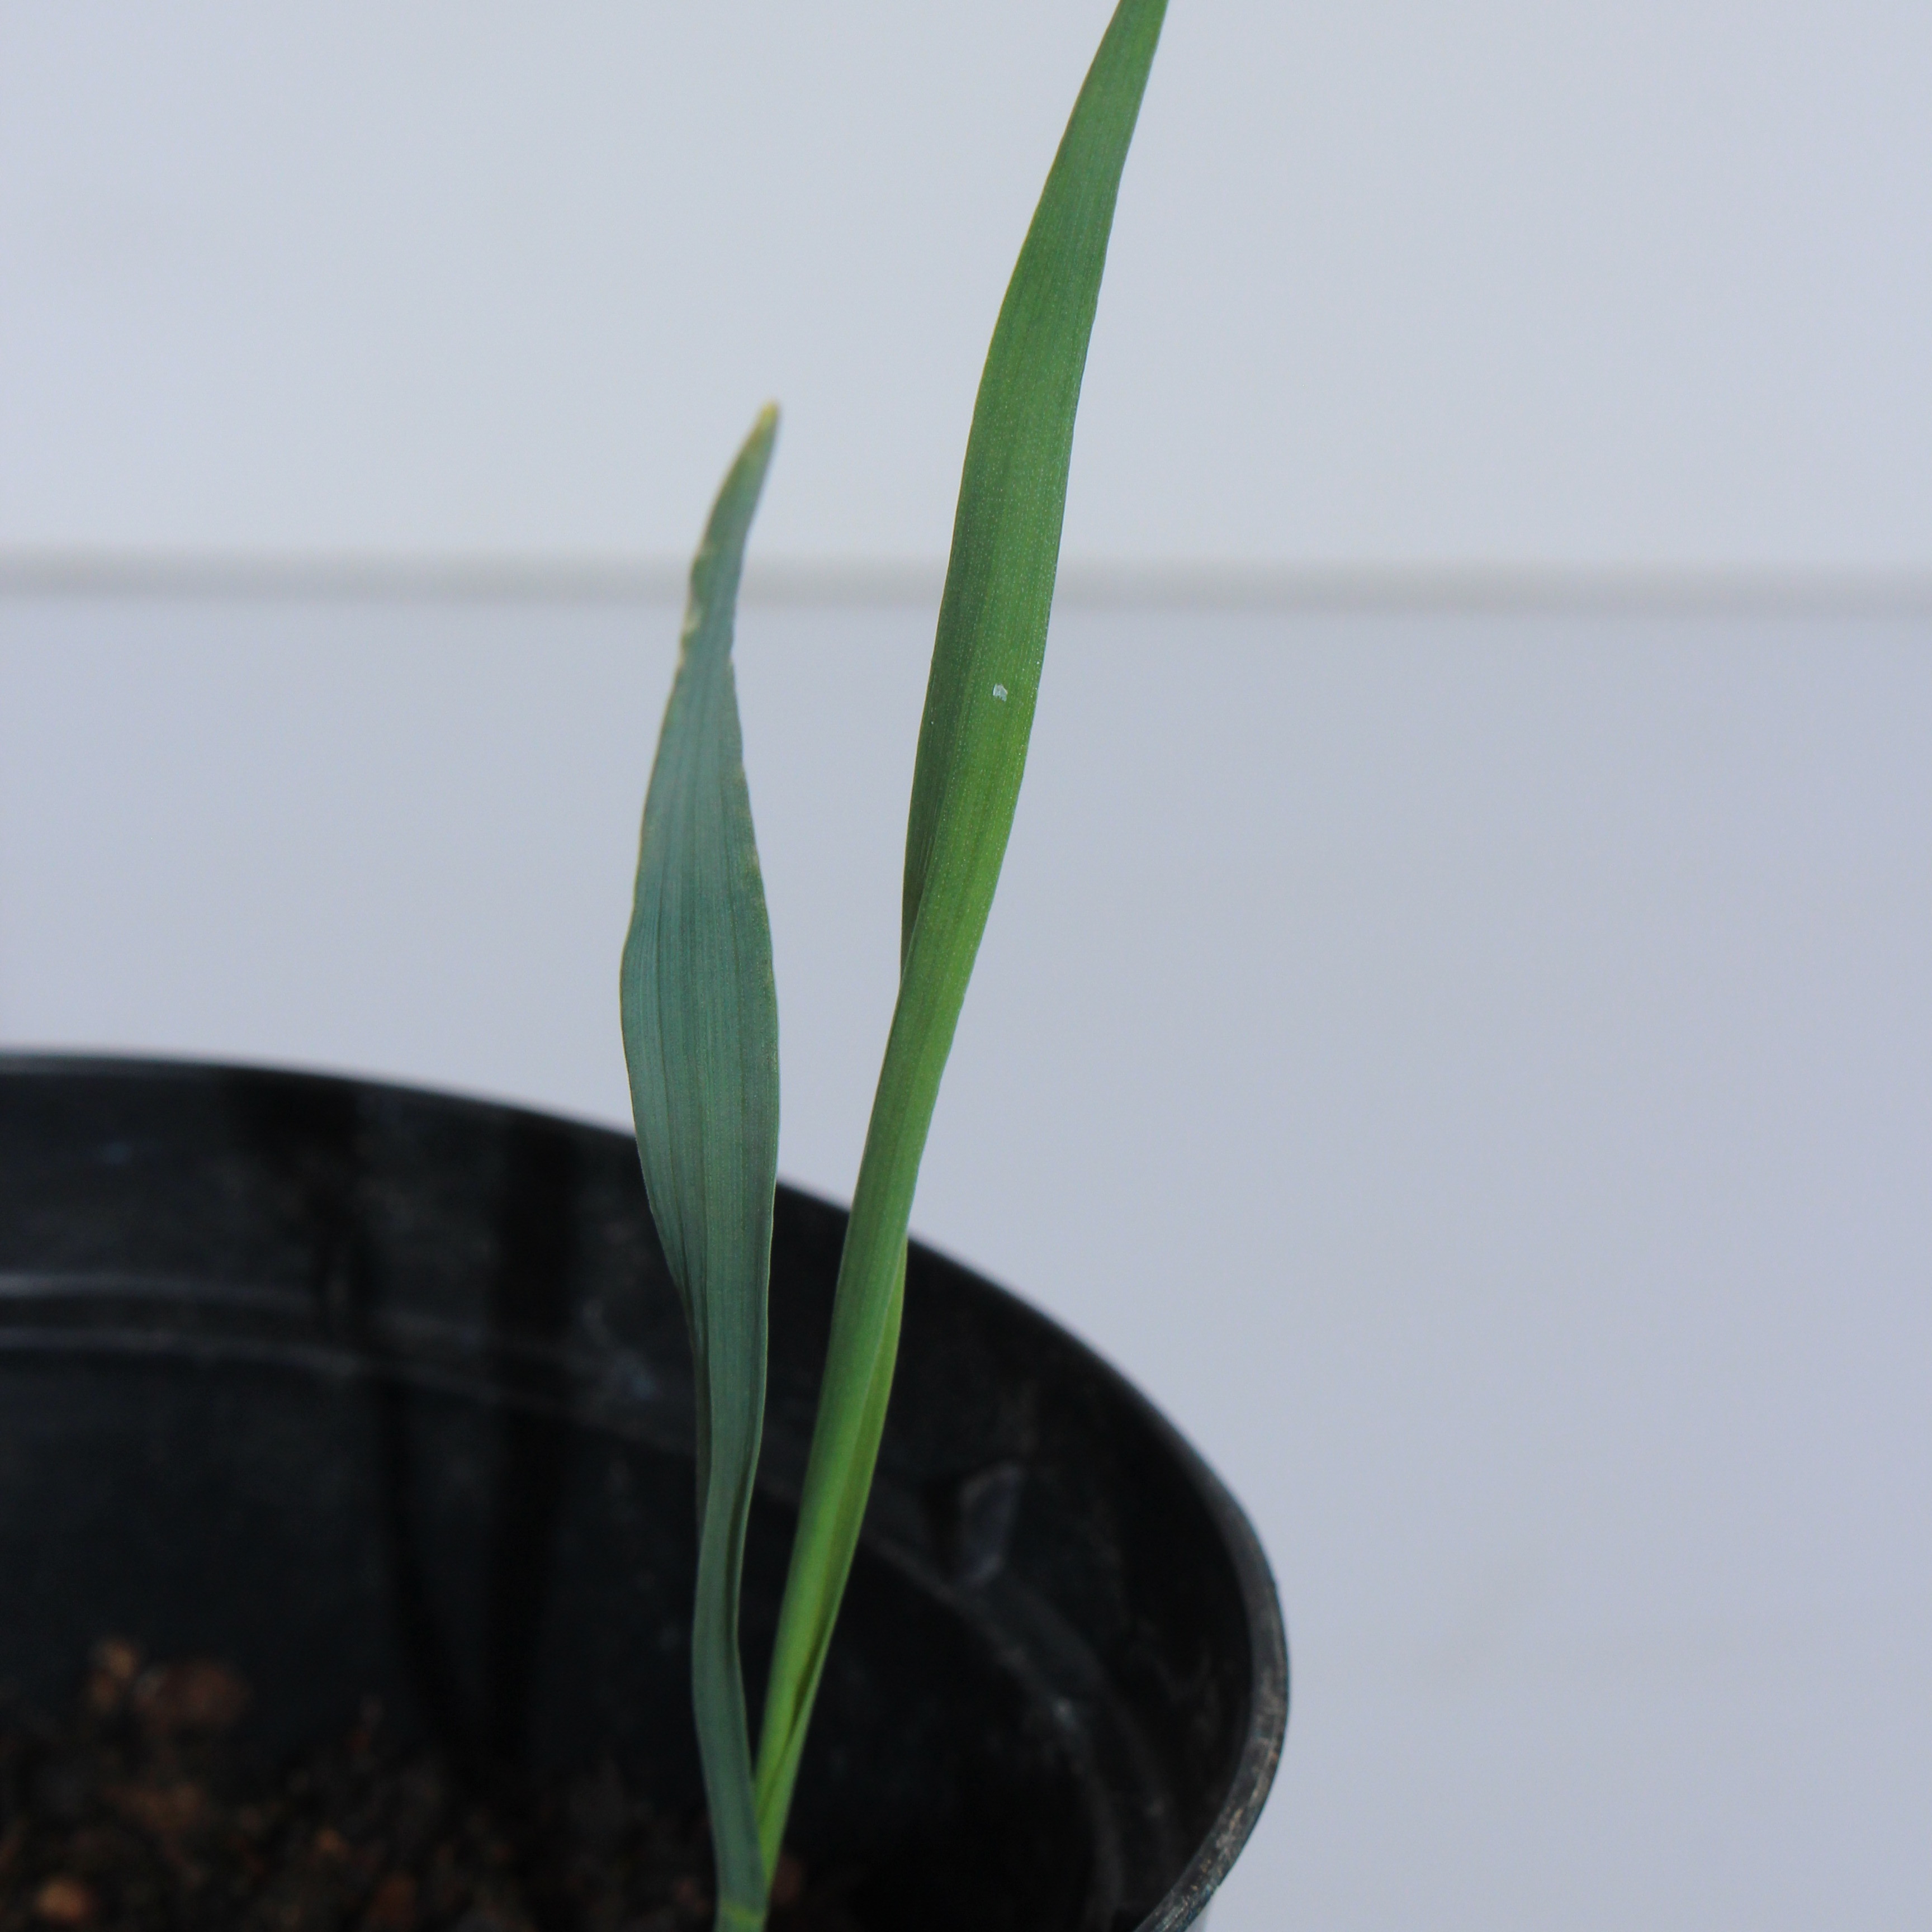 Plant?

Avena sterilis
